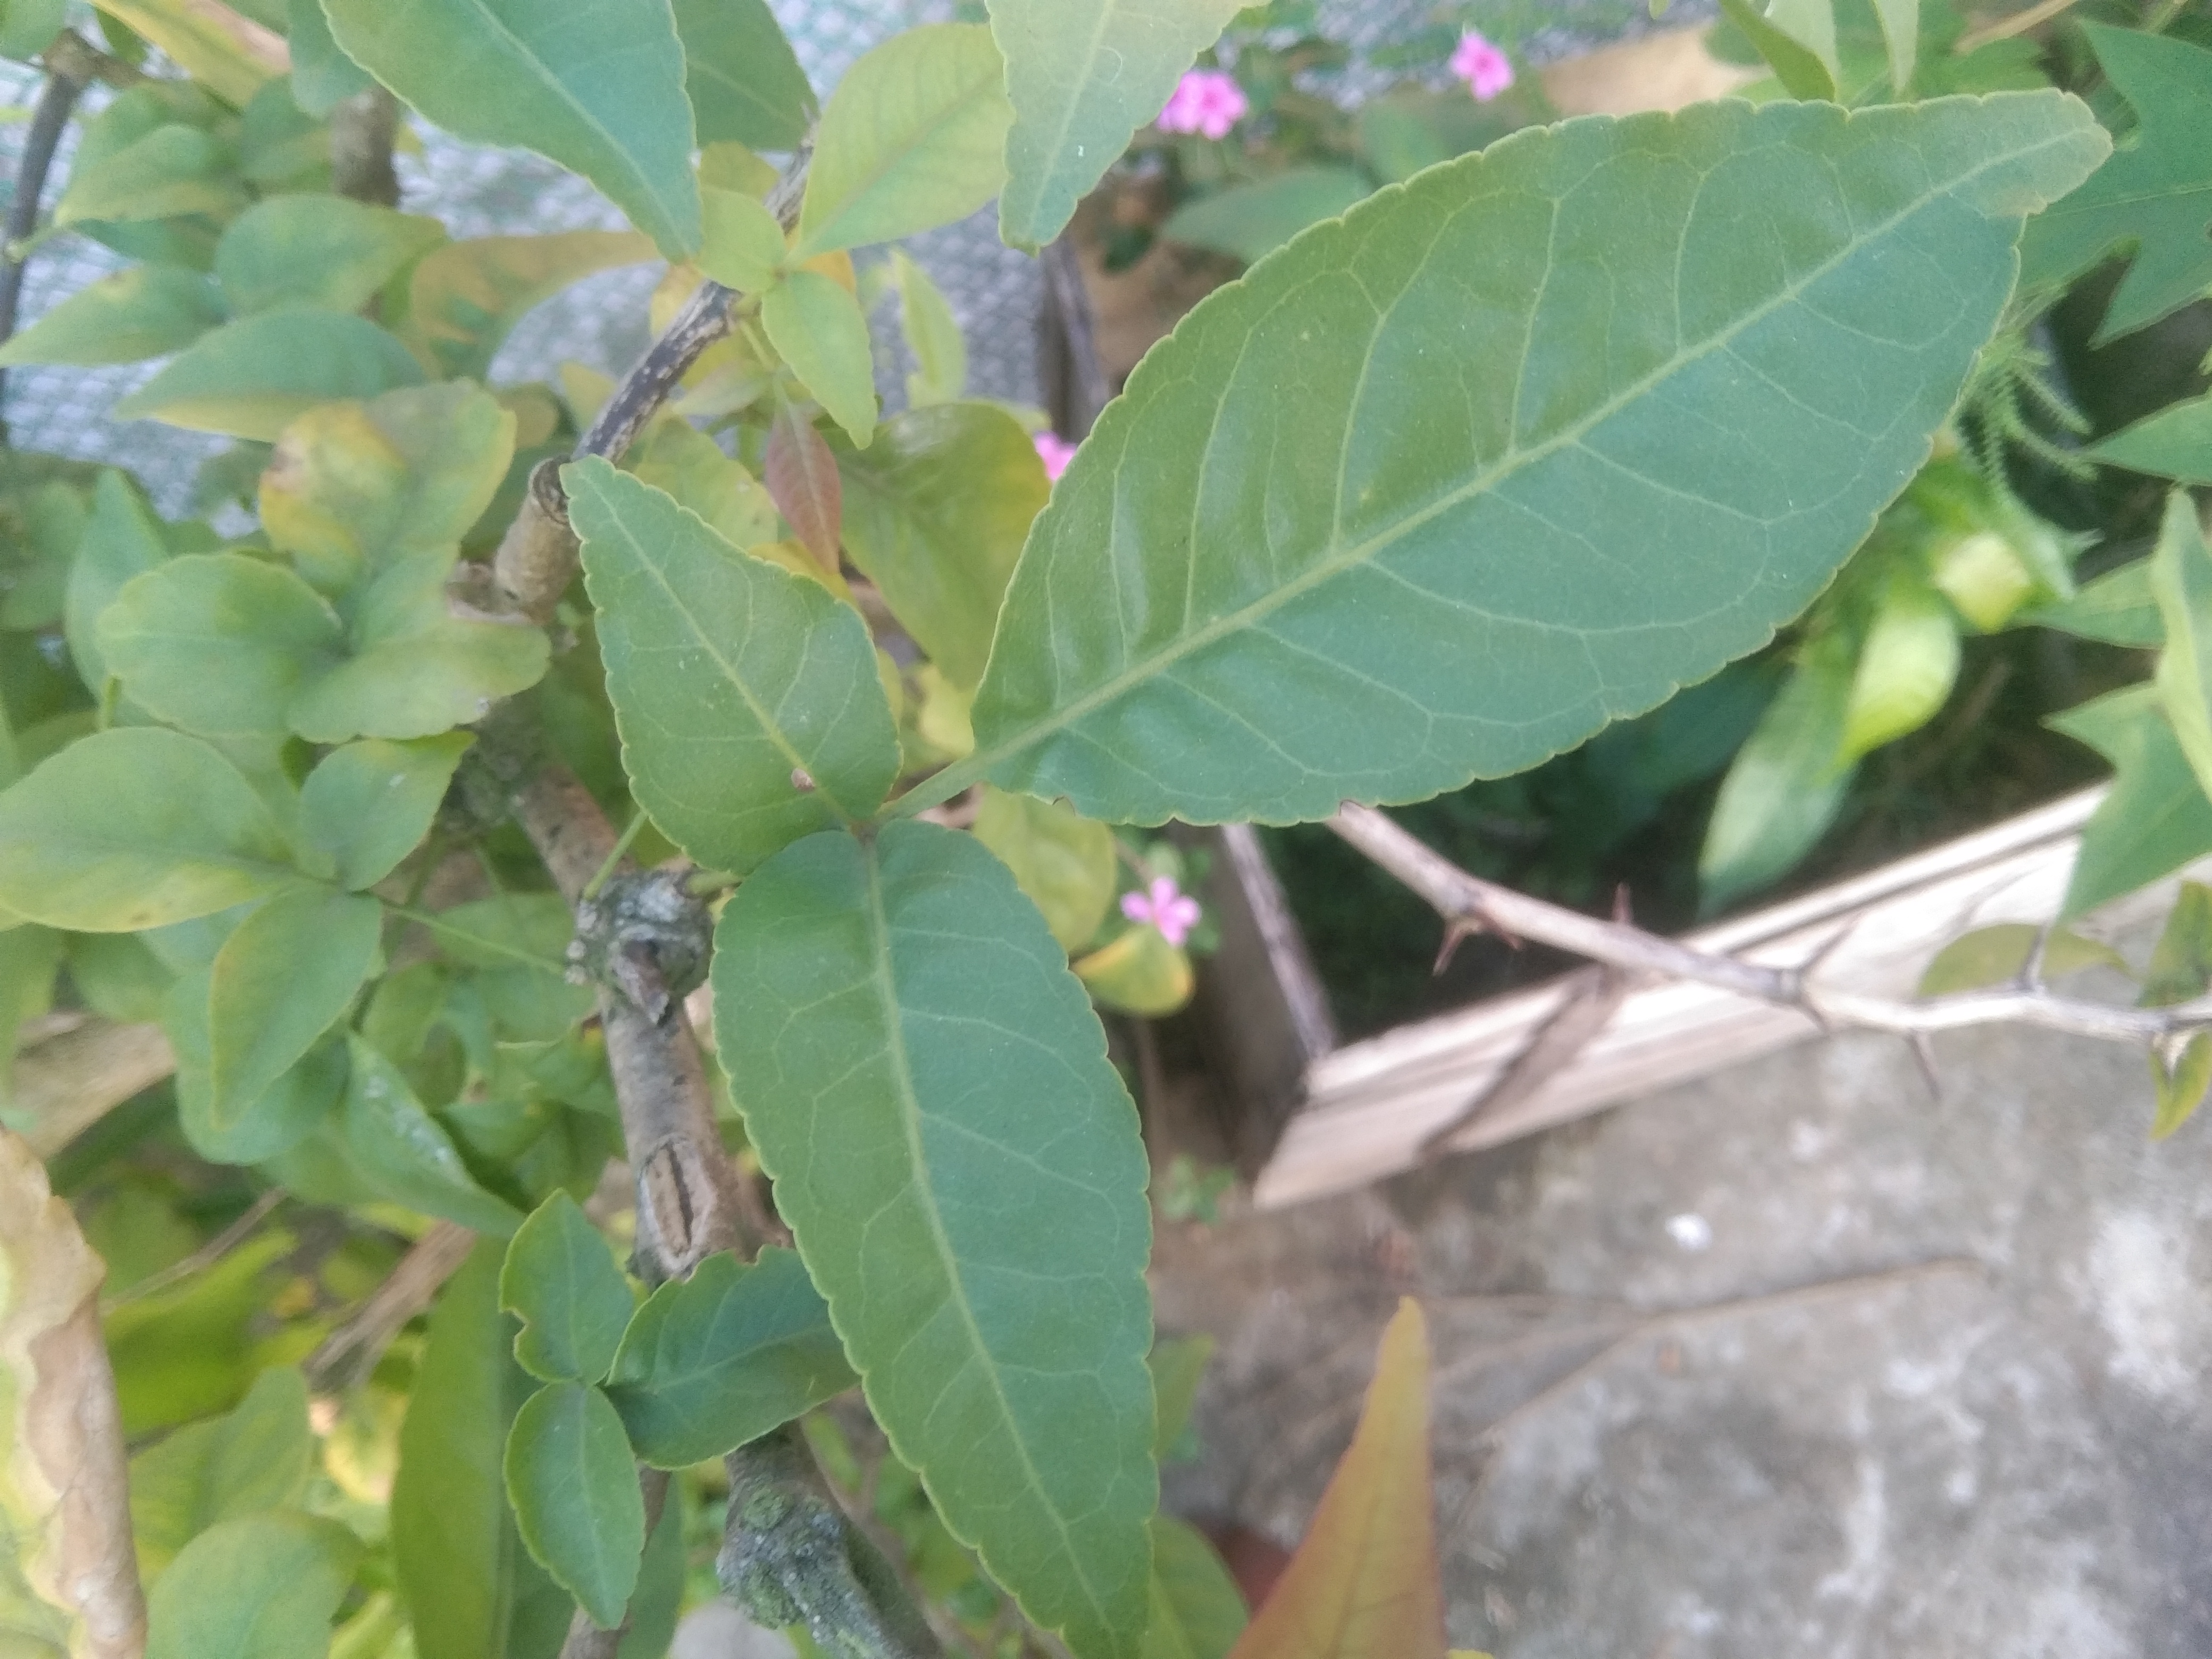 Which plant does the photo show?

wood apple
